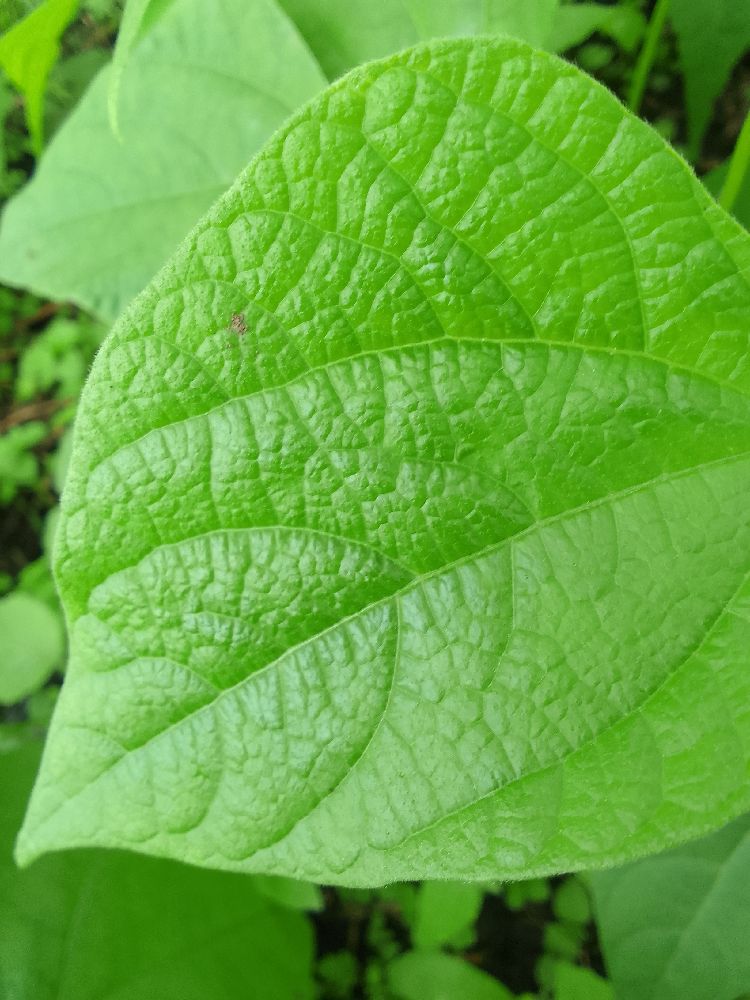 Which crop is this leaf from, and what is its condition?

common bean, healthy
